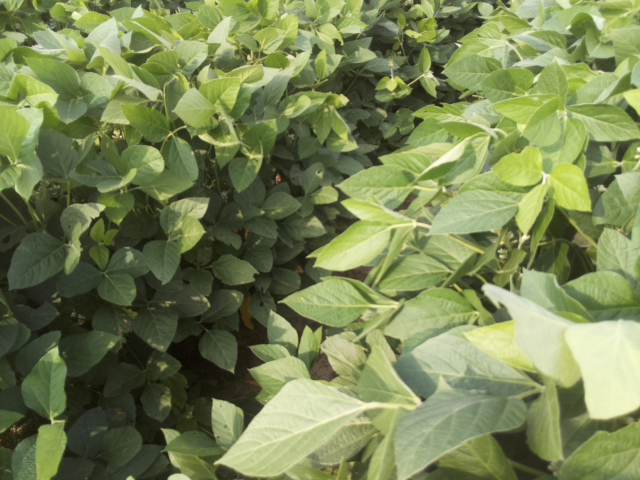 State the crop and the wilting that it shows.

soybean, leaflets folding inward at secondary pulvinus with no turgor loss in leaflets or petioles
